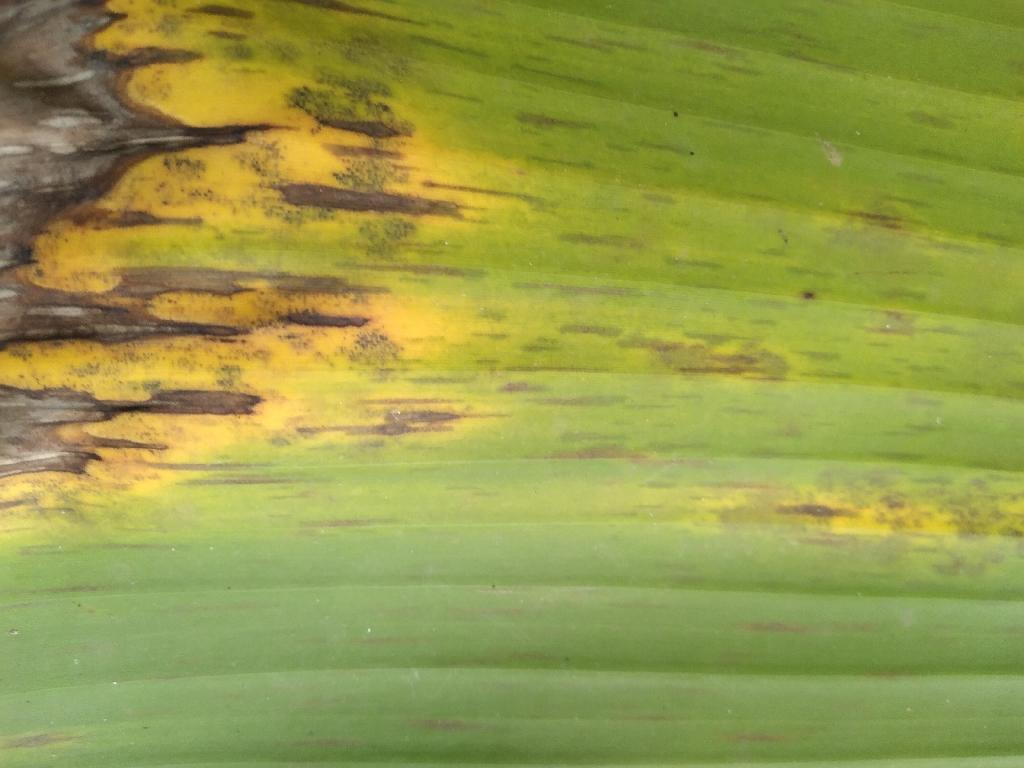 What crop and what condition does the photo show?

banana, black sigatoka
